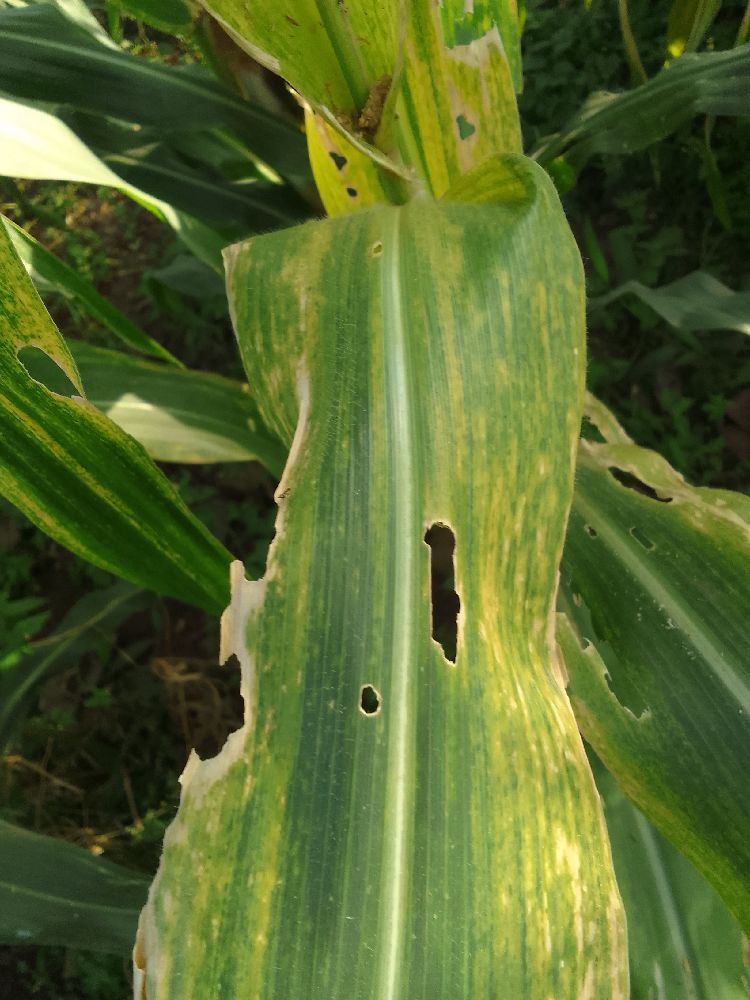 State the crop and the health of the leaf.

maize, maize lethal necrosis
